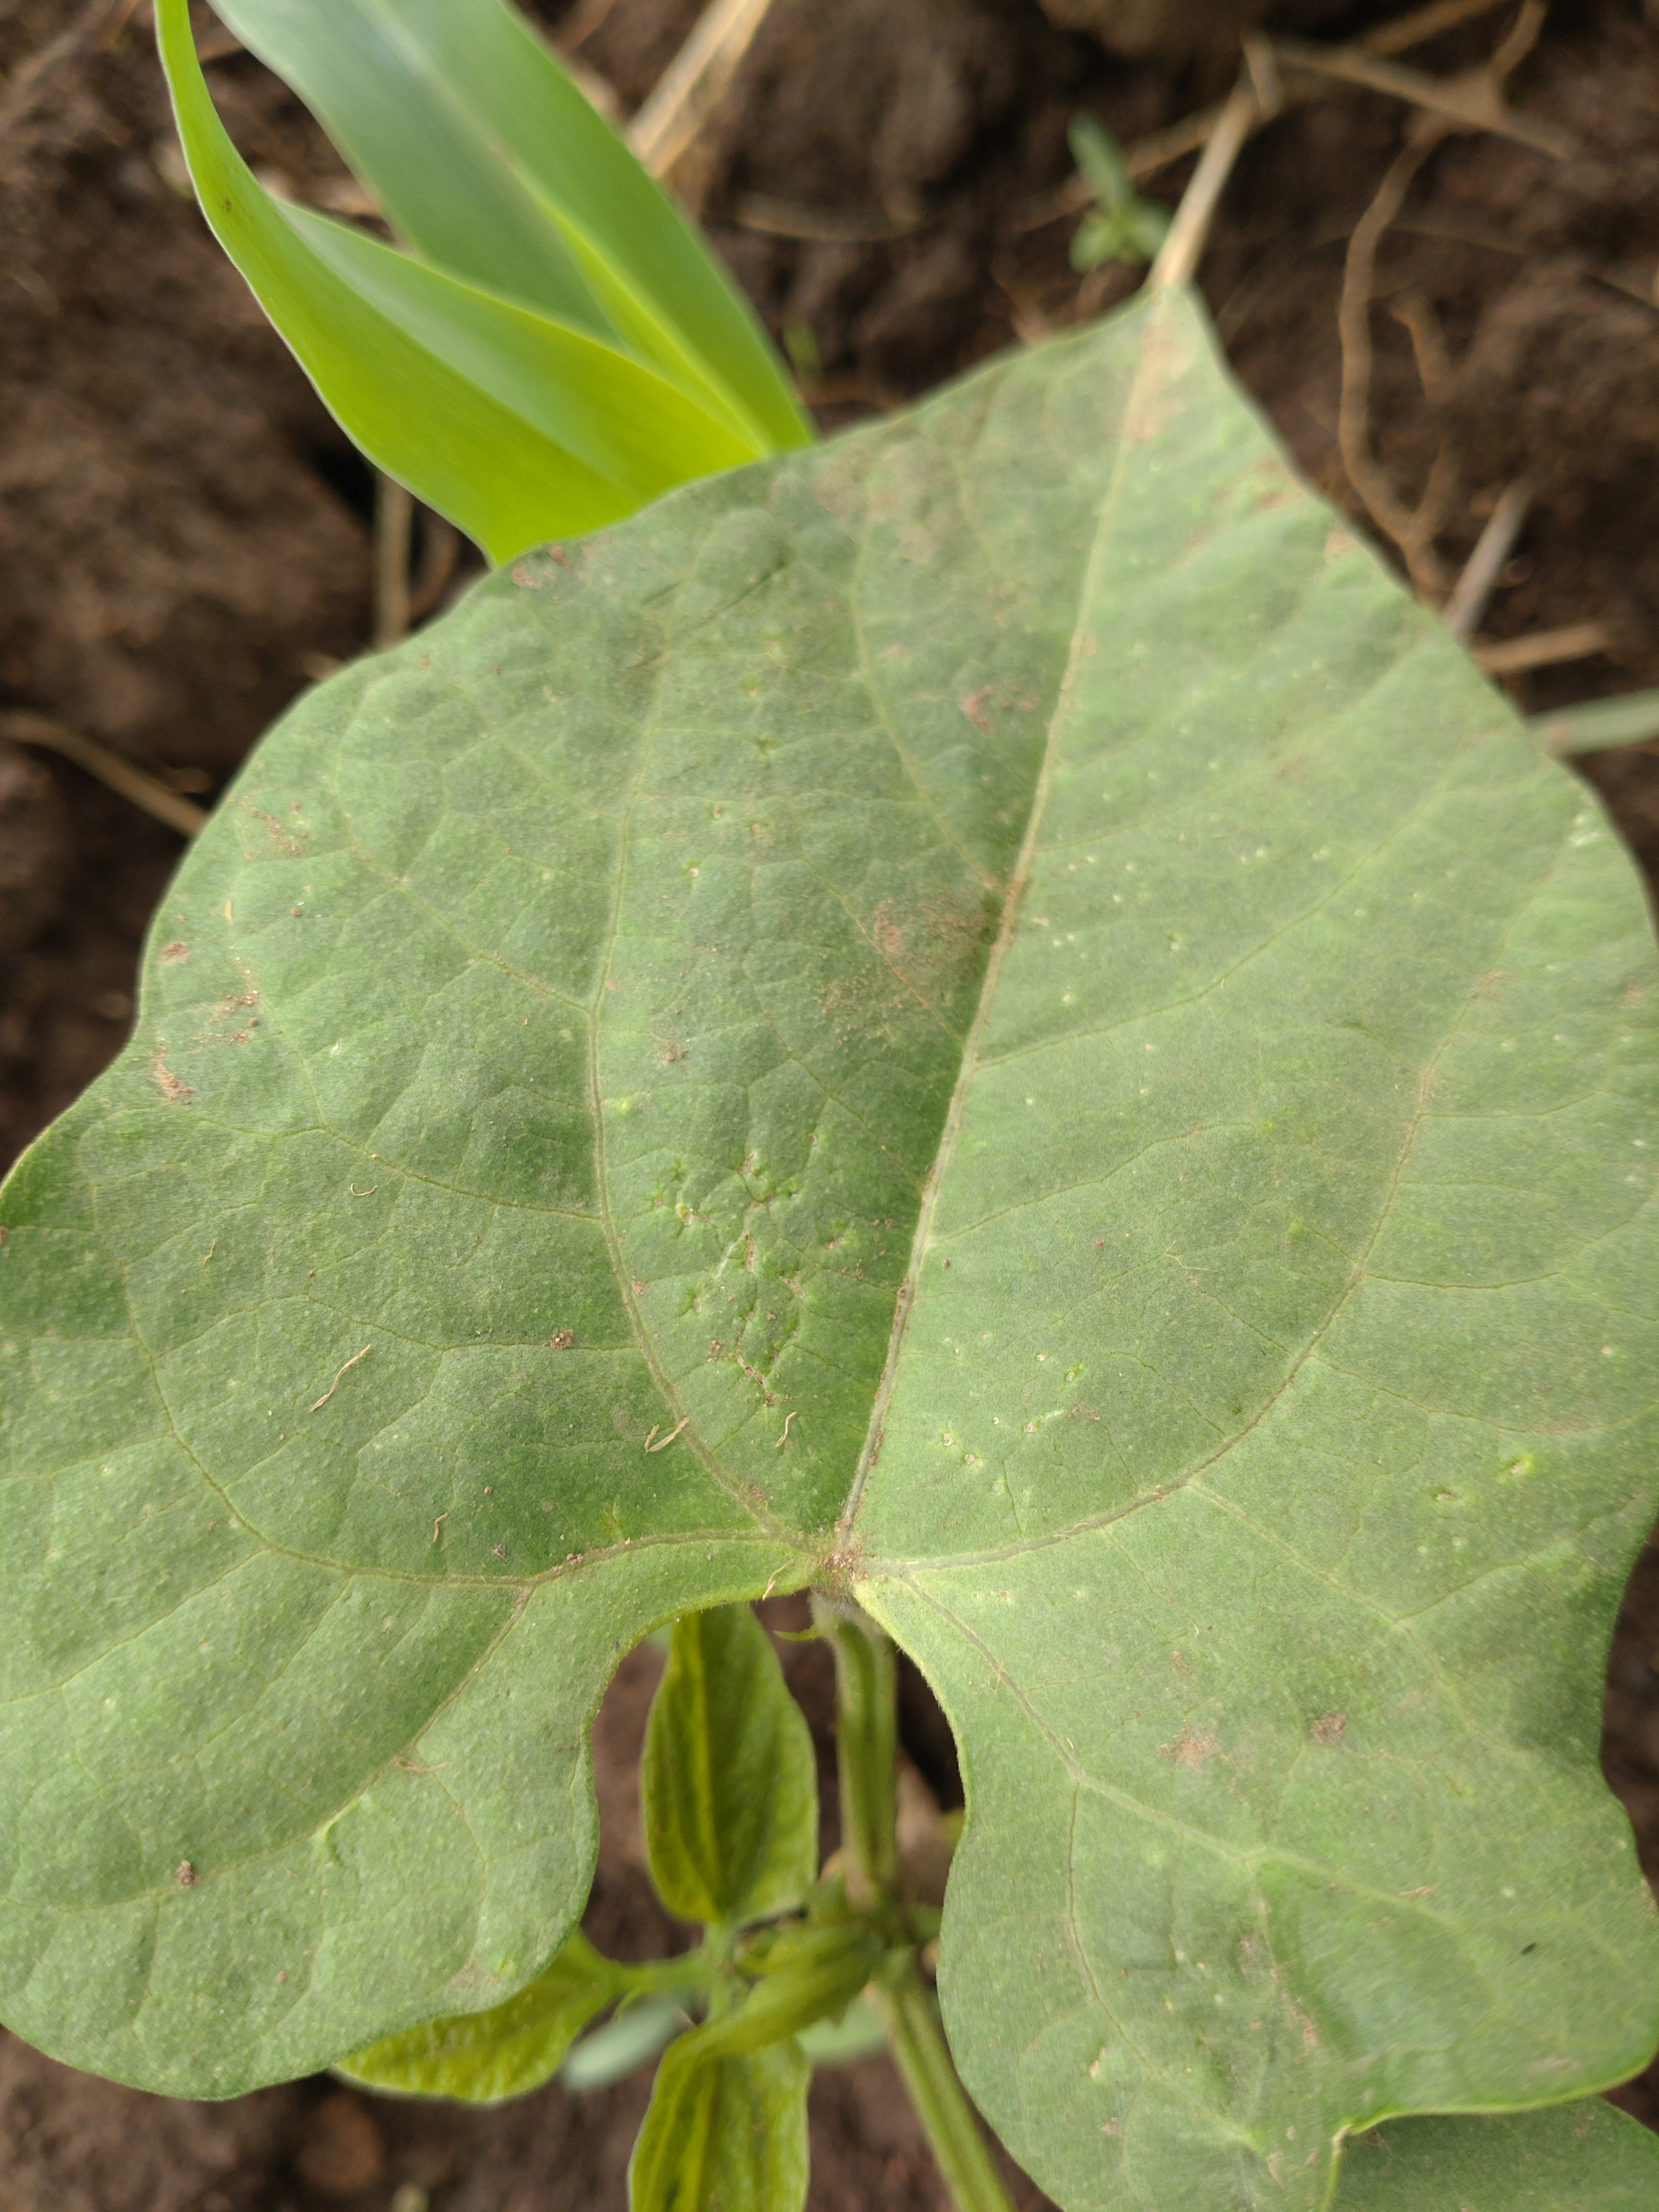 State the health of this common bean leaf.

healthy
